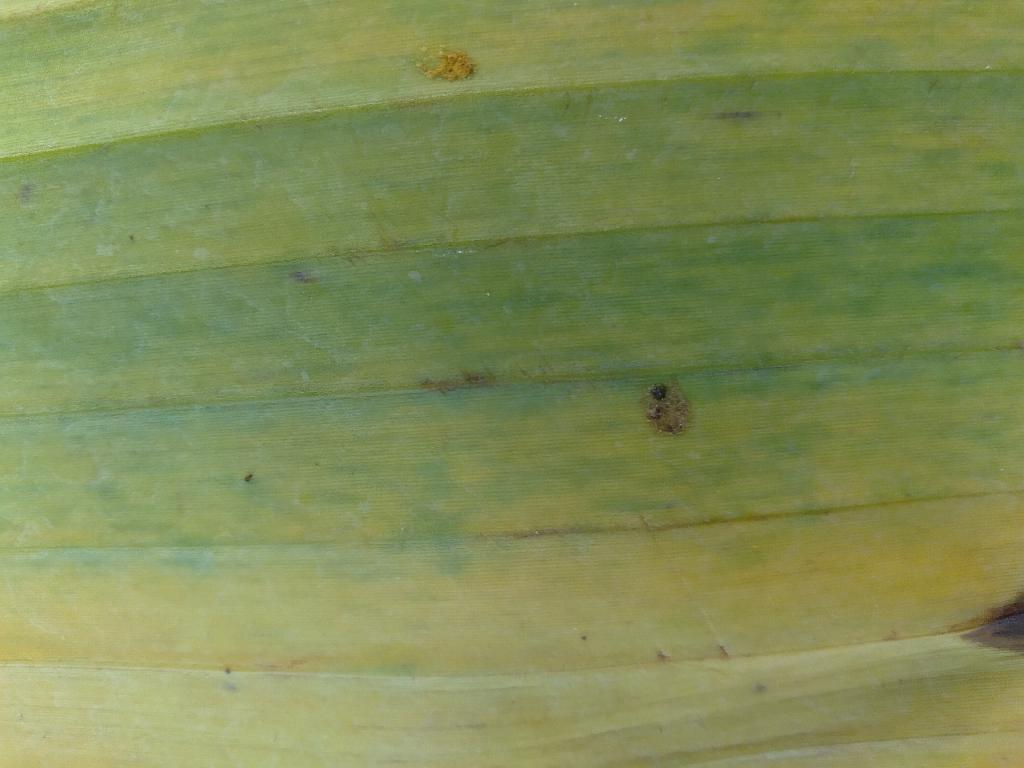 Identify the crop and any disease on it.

banana, fusarium wilt race 1
